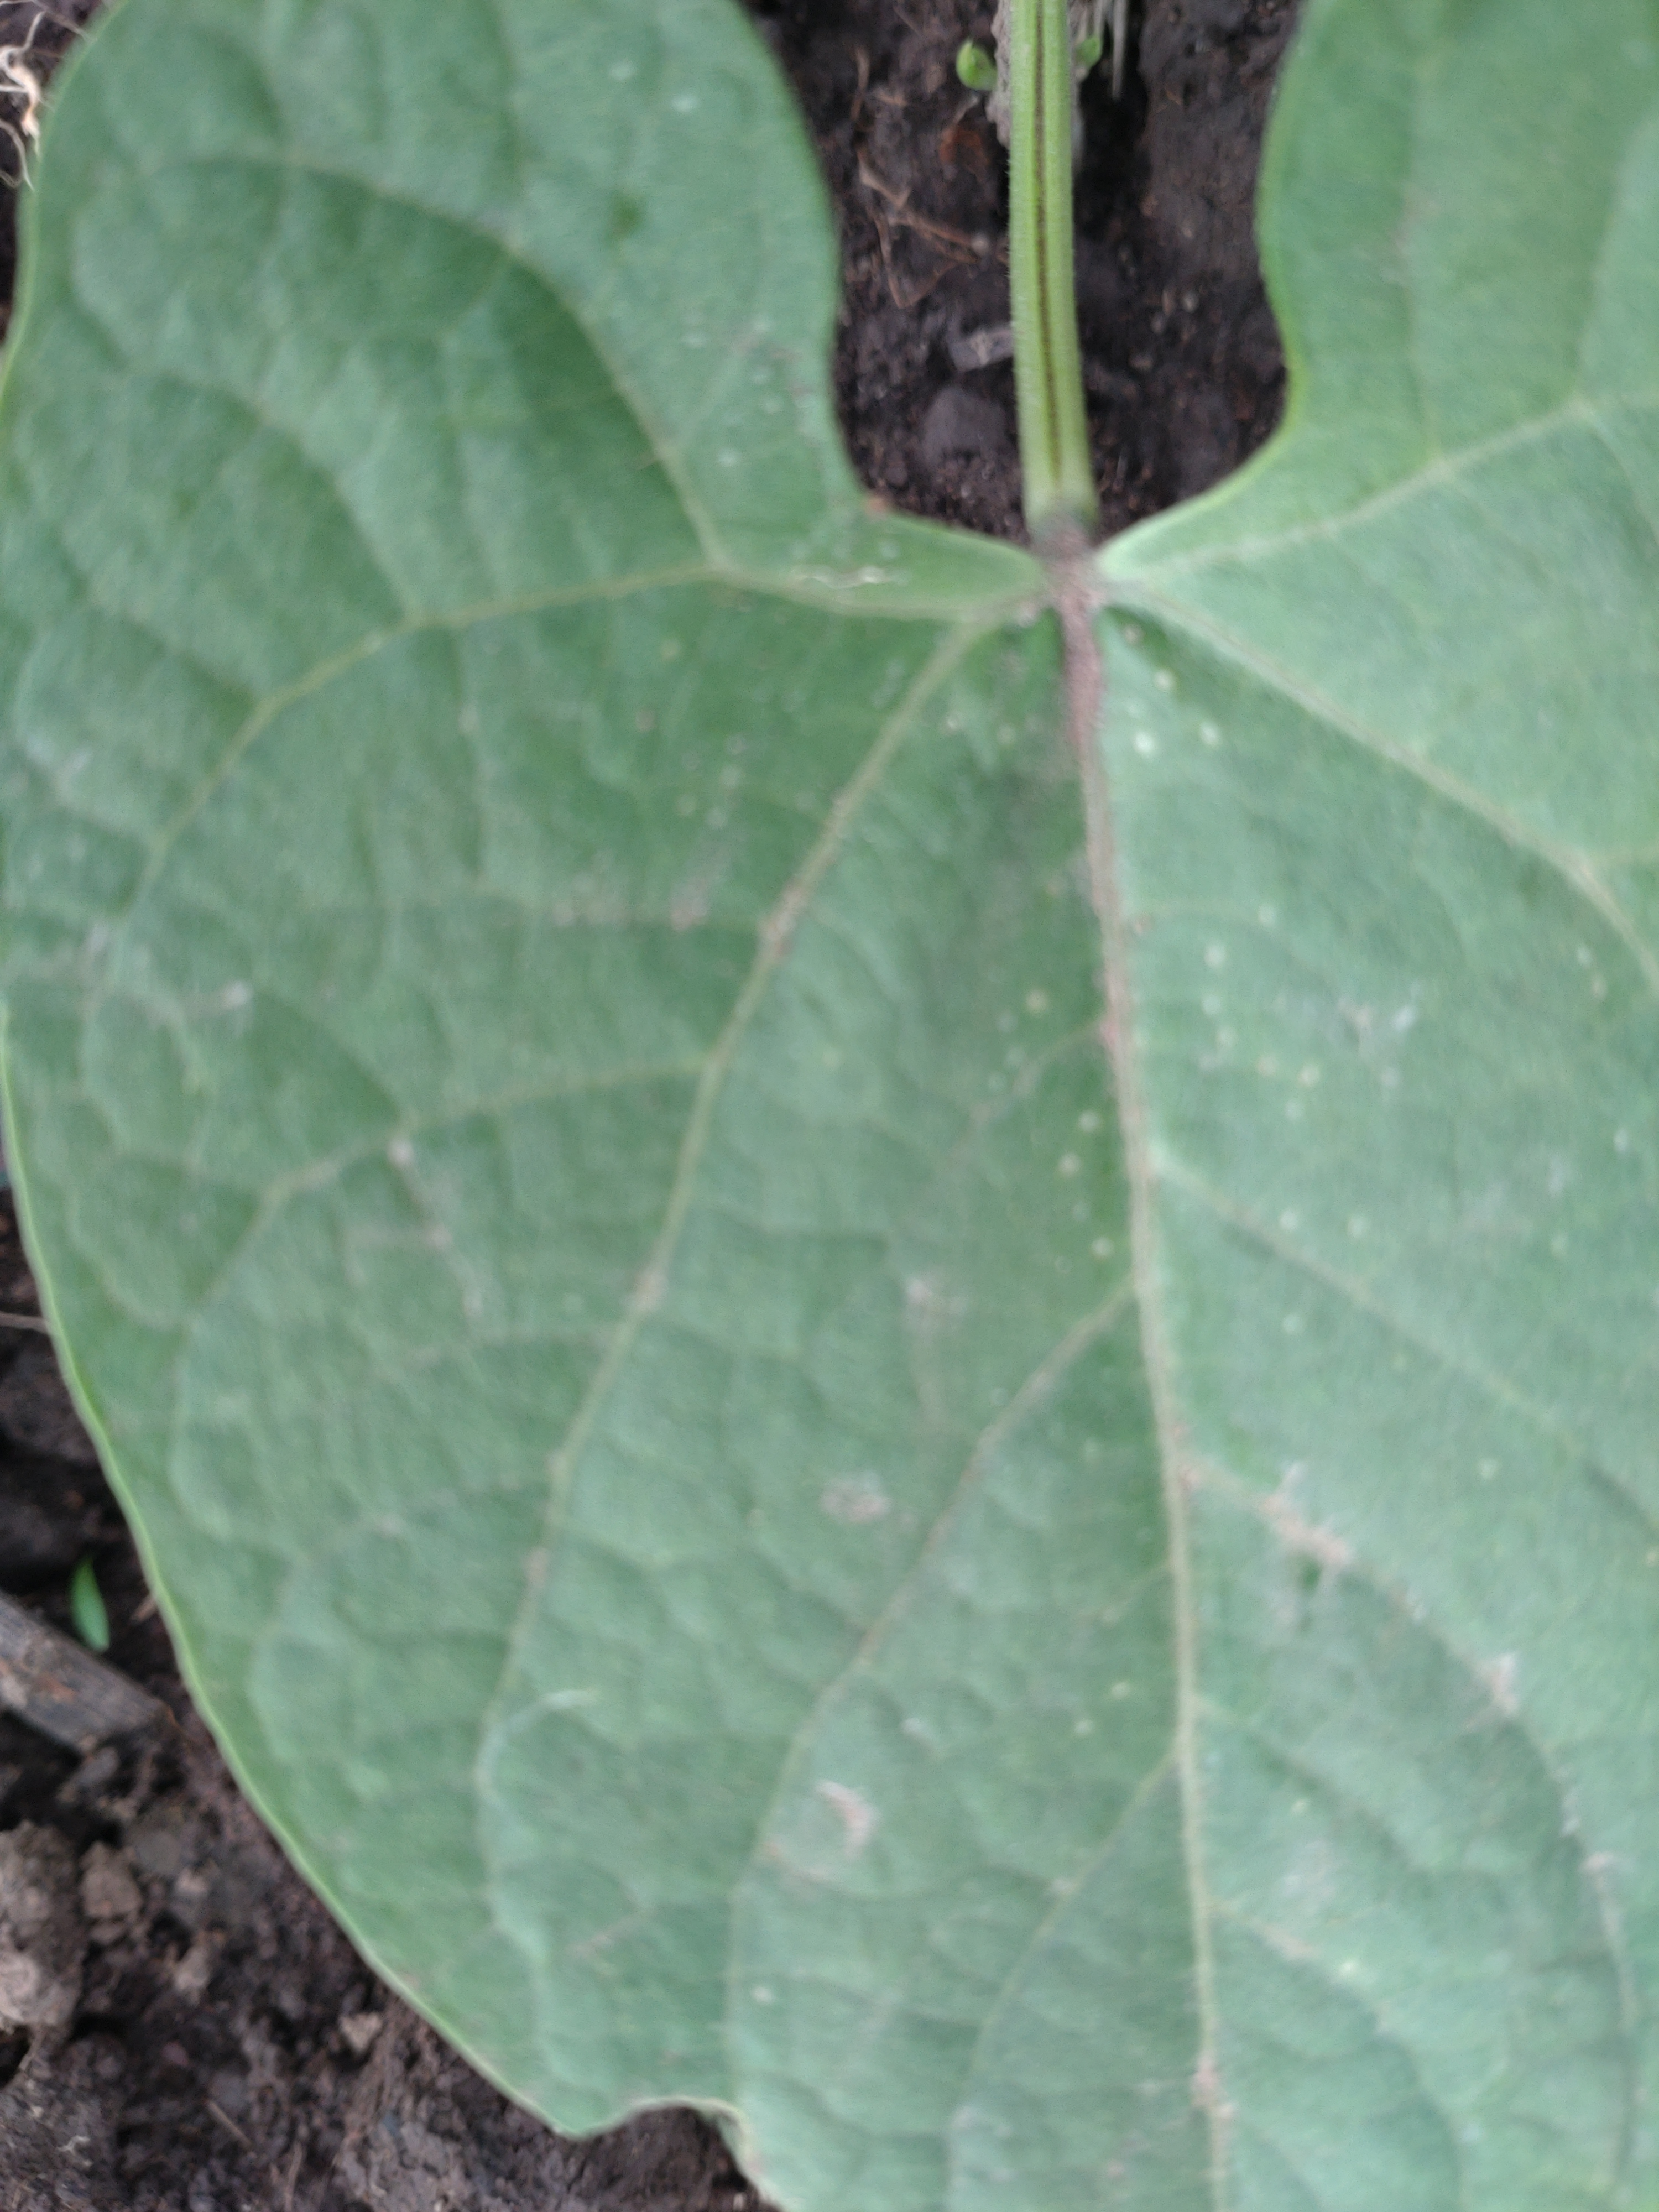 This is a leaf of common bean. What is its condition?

healthy
